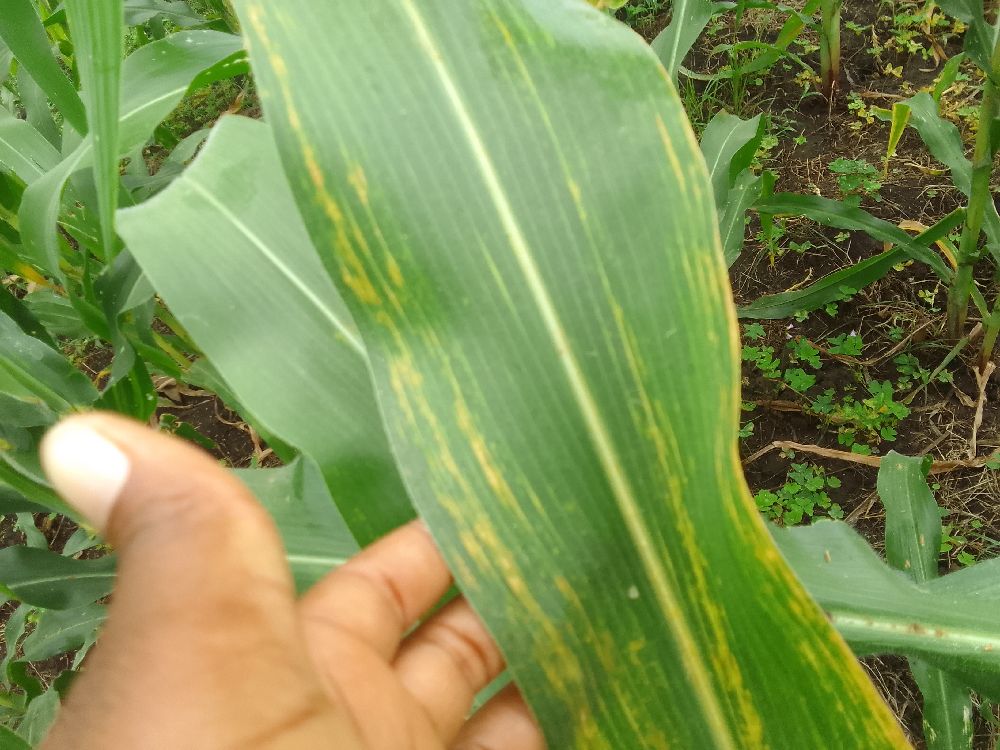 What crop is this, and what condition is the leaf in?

maize, maize lethal necrosis
